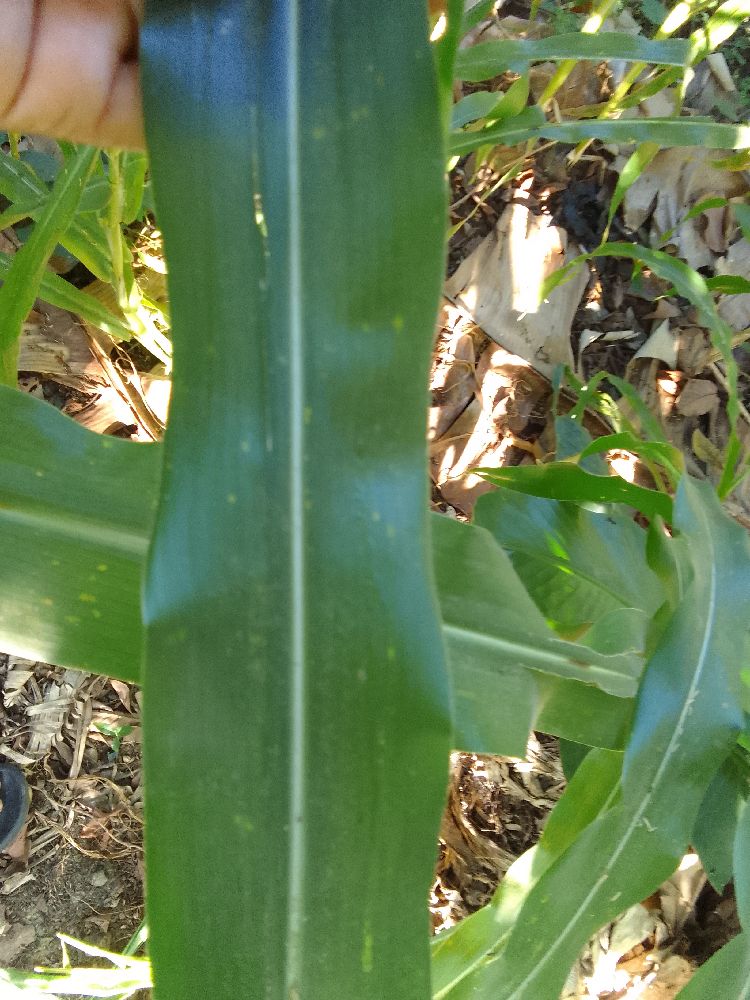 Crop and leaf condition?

maize, healthy
